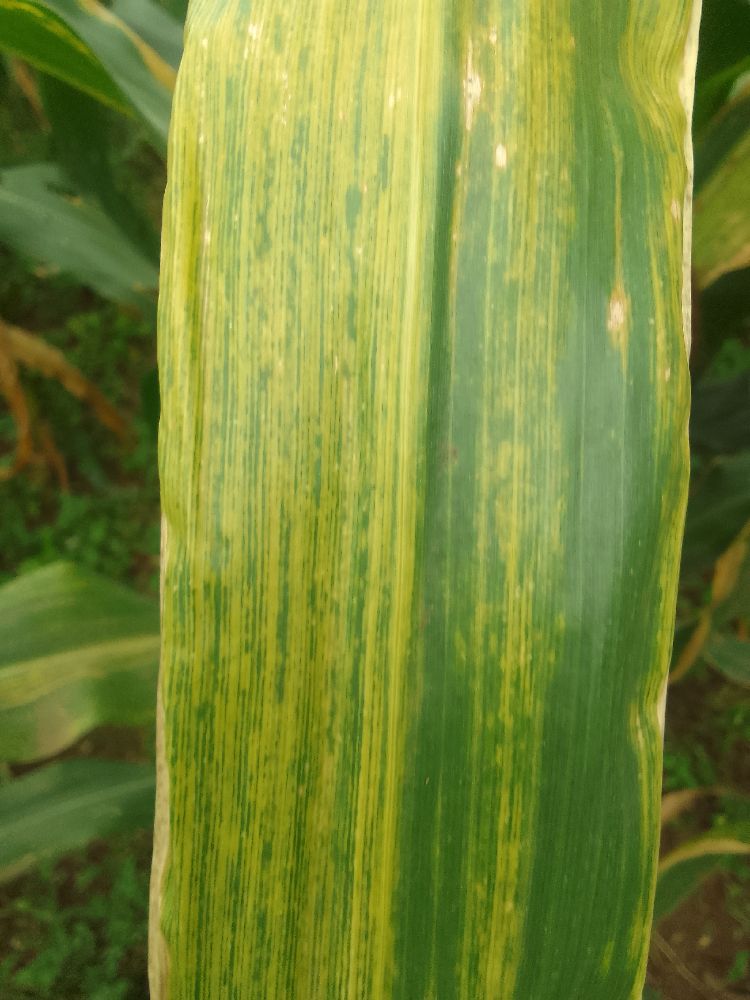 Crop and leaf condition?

maize, maize lethal necrosis
